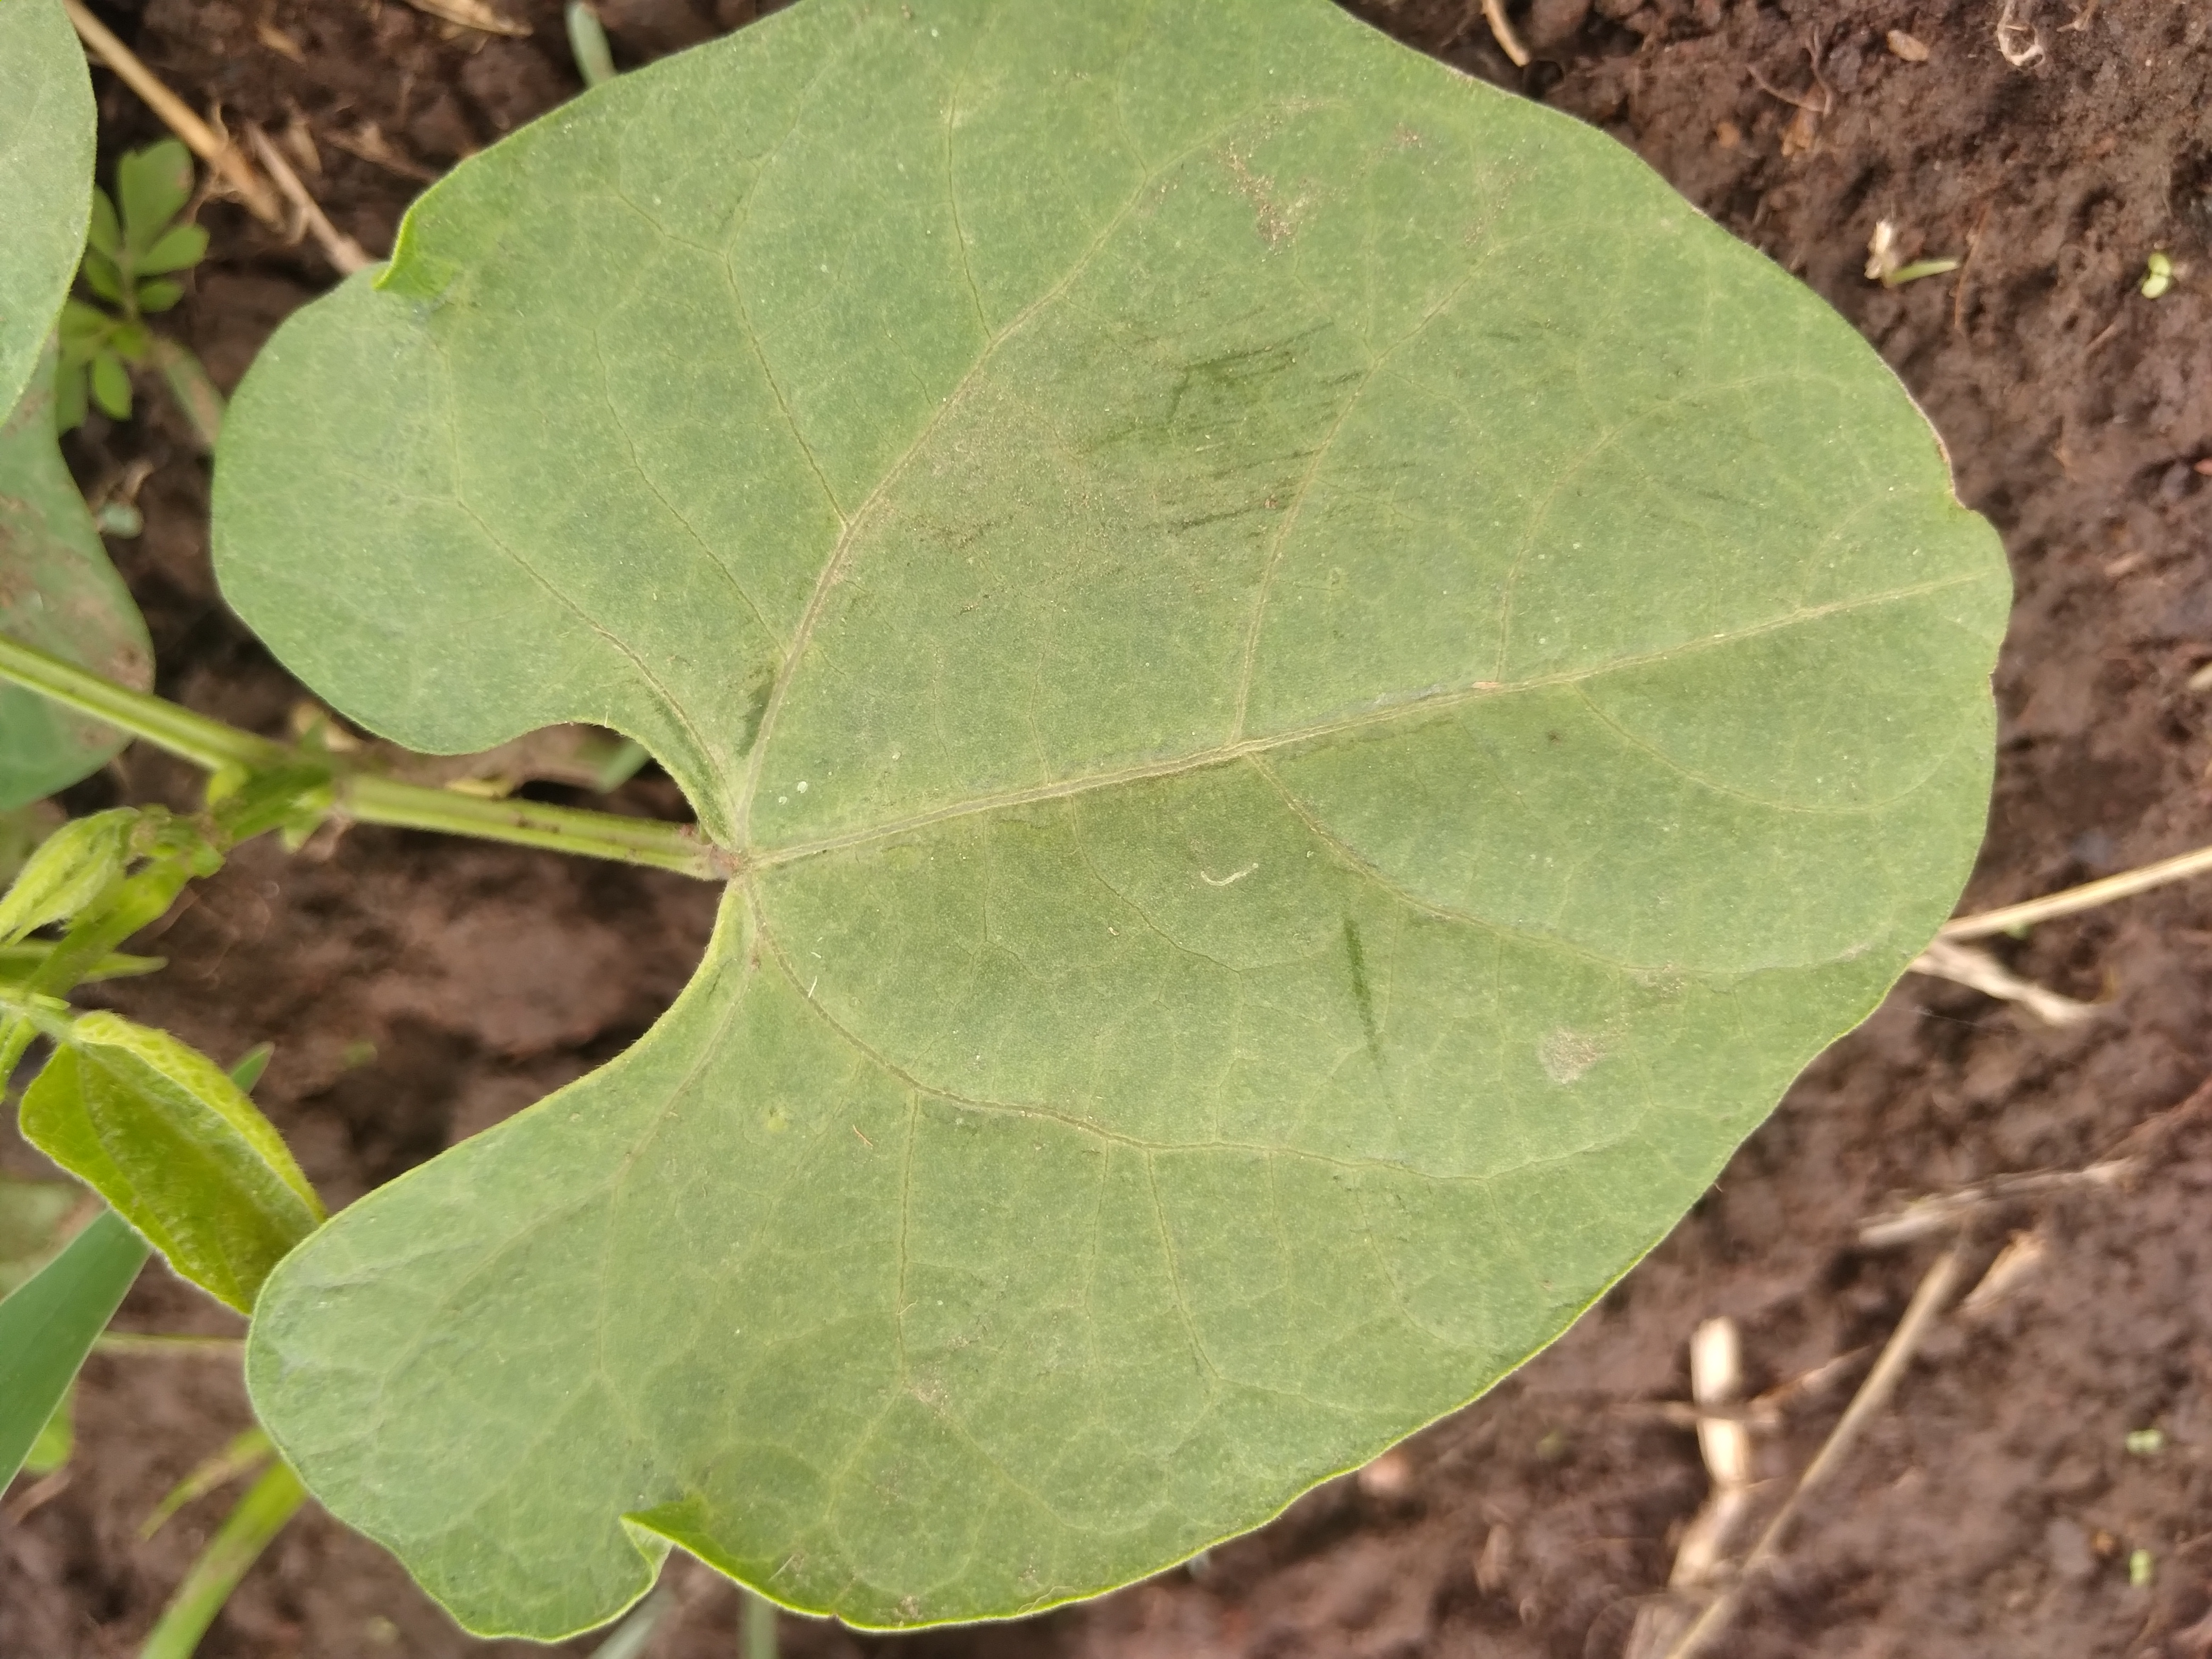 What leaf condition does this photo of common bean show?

healthy
